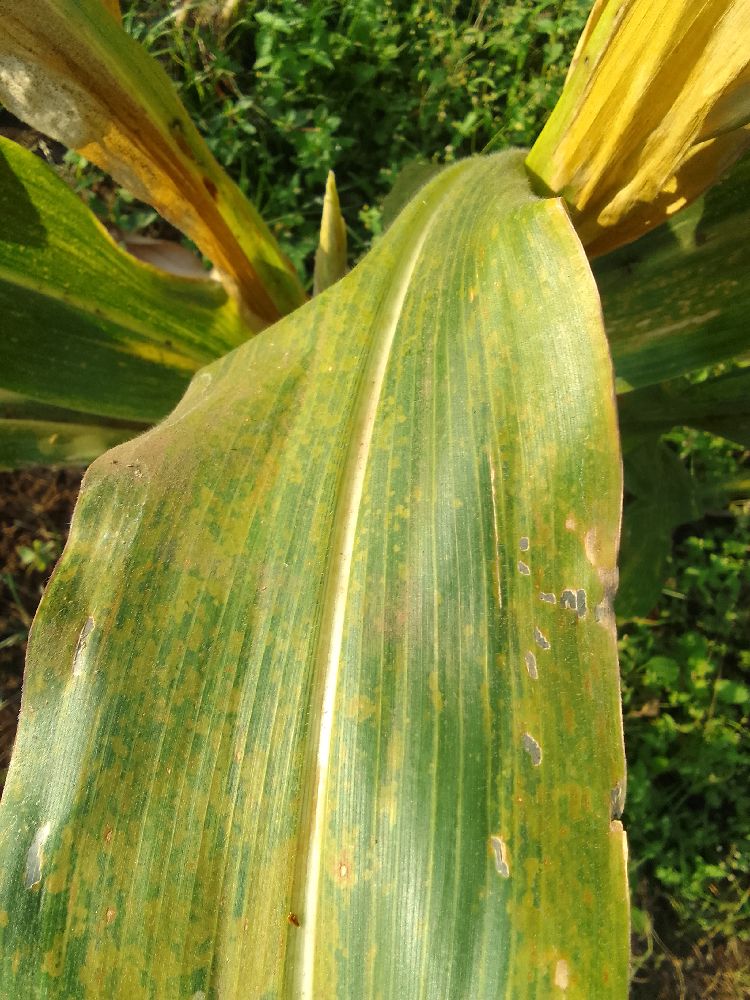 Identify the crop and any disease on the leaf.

maize, maize lethal necrosis
